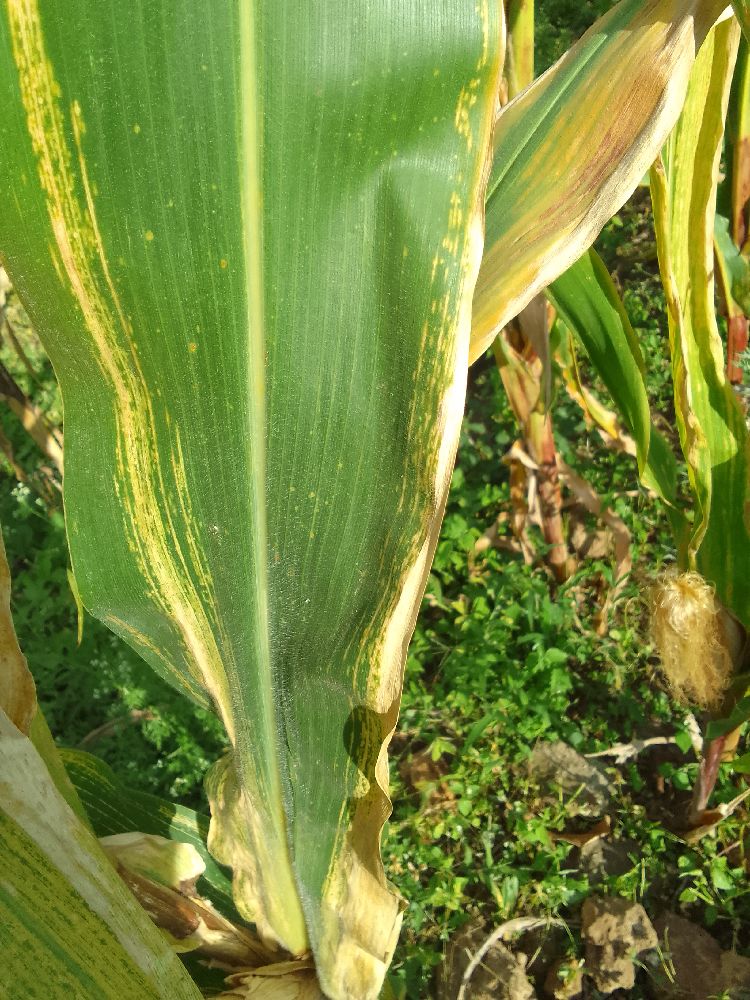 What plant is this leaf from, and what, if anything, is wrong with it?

maize, maize lethal necrosis
